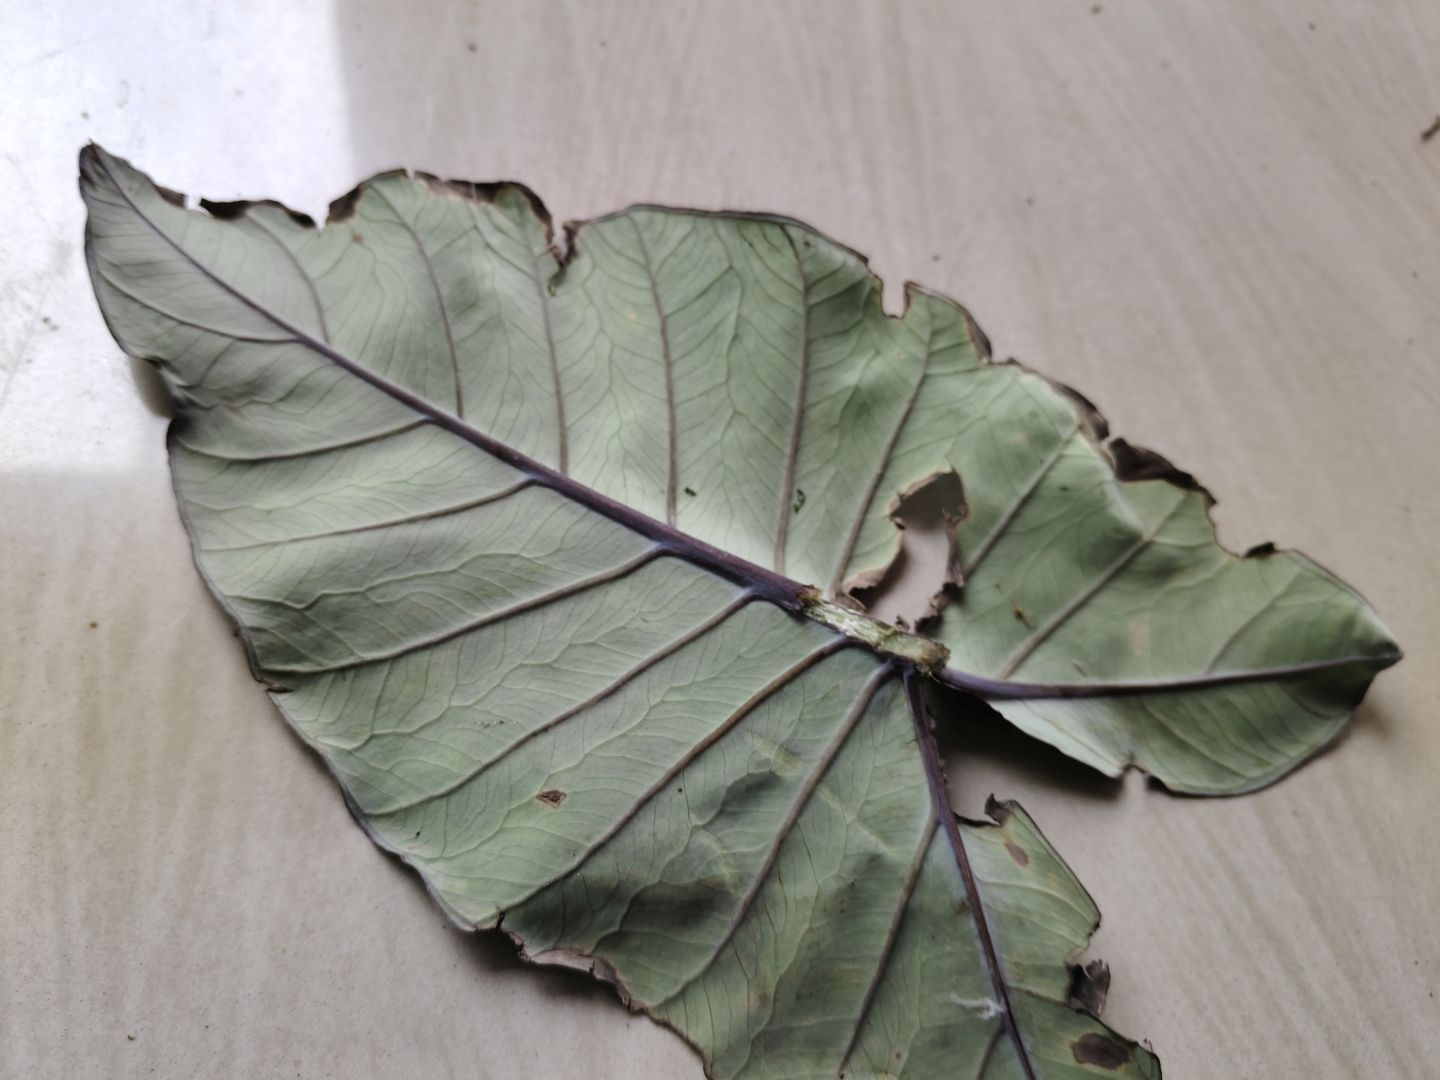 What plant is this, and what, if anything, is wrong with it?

taro, leaf blight
